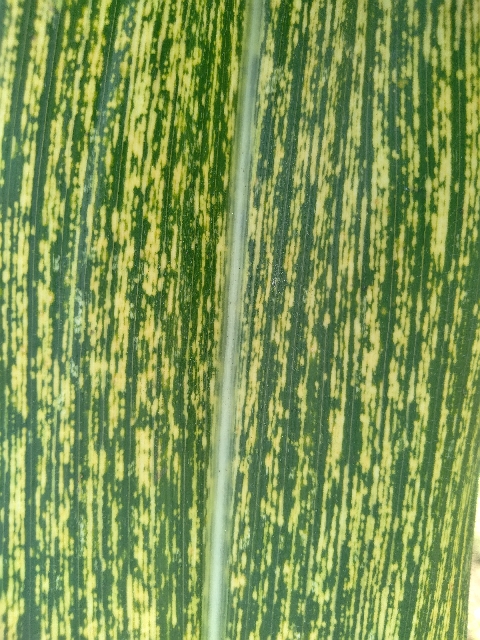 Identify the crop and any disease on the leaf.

maize, maize streak virus
